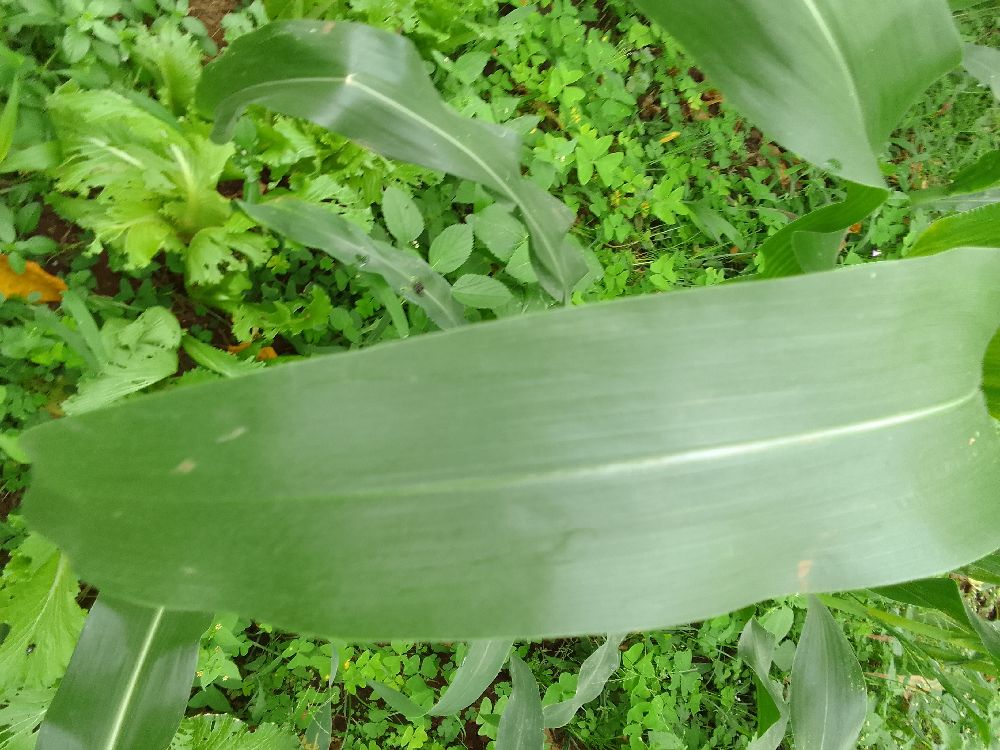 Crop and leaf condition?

maize, healthy
